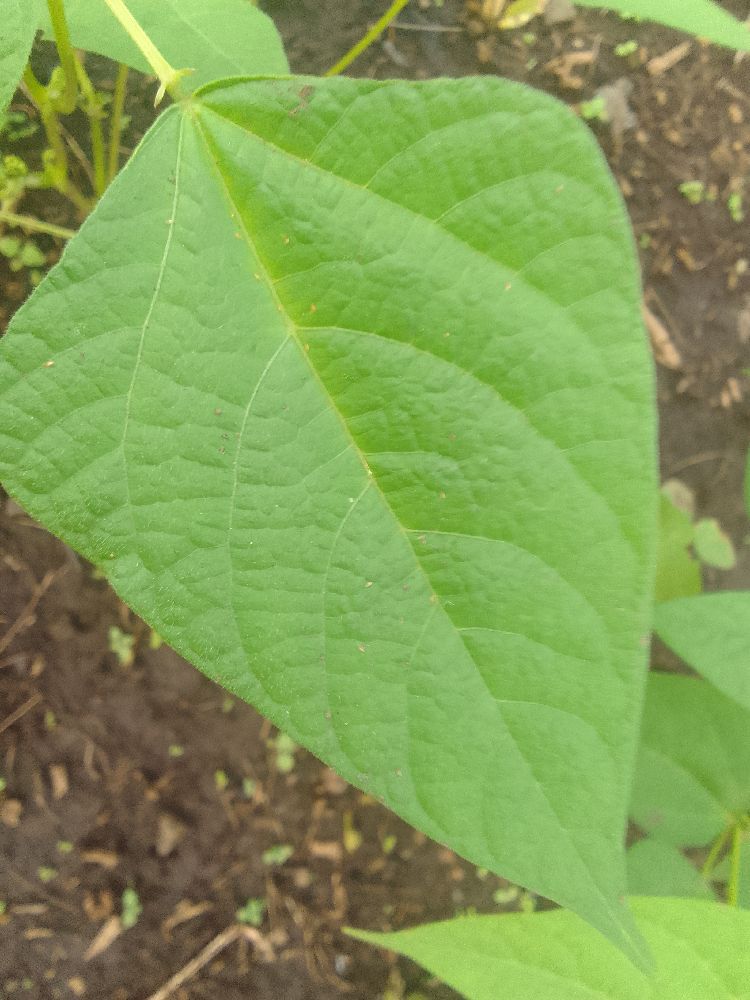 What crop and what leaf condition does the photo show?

common bean, healthy
